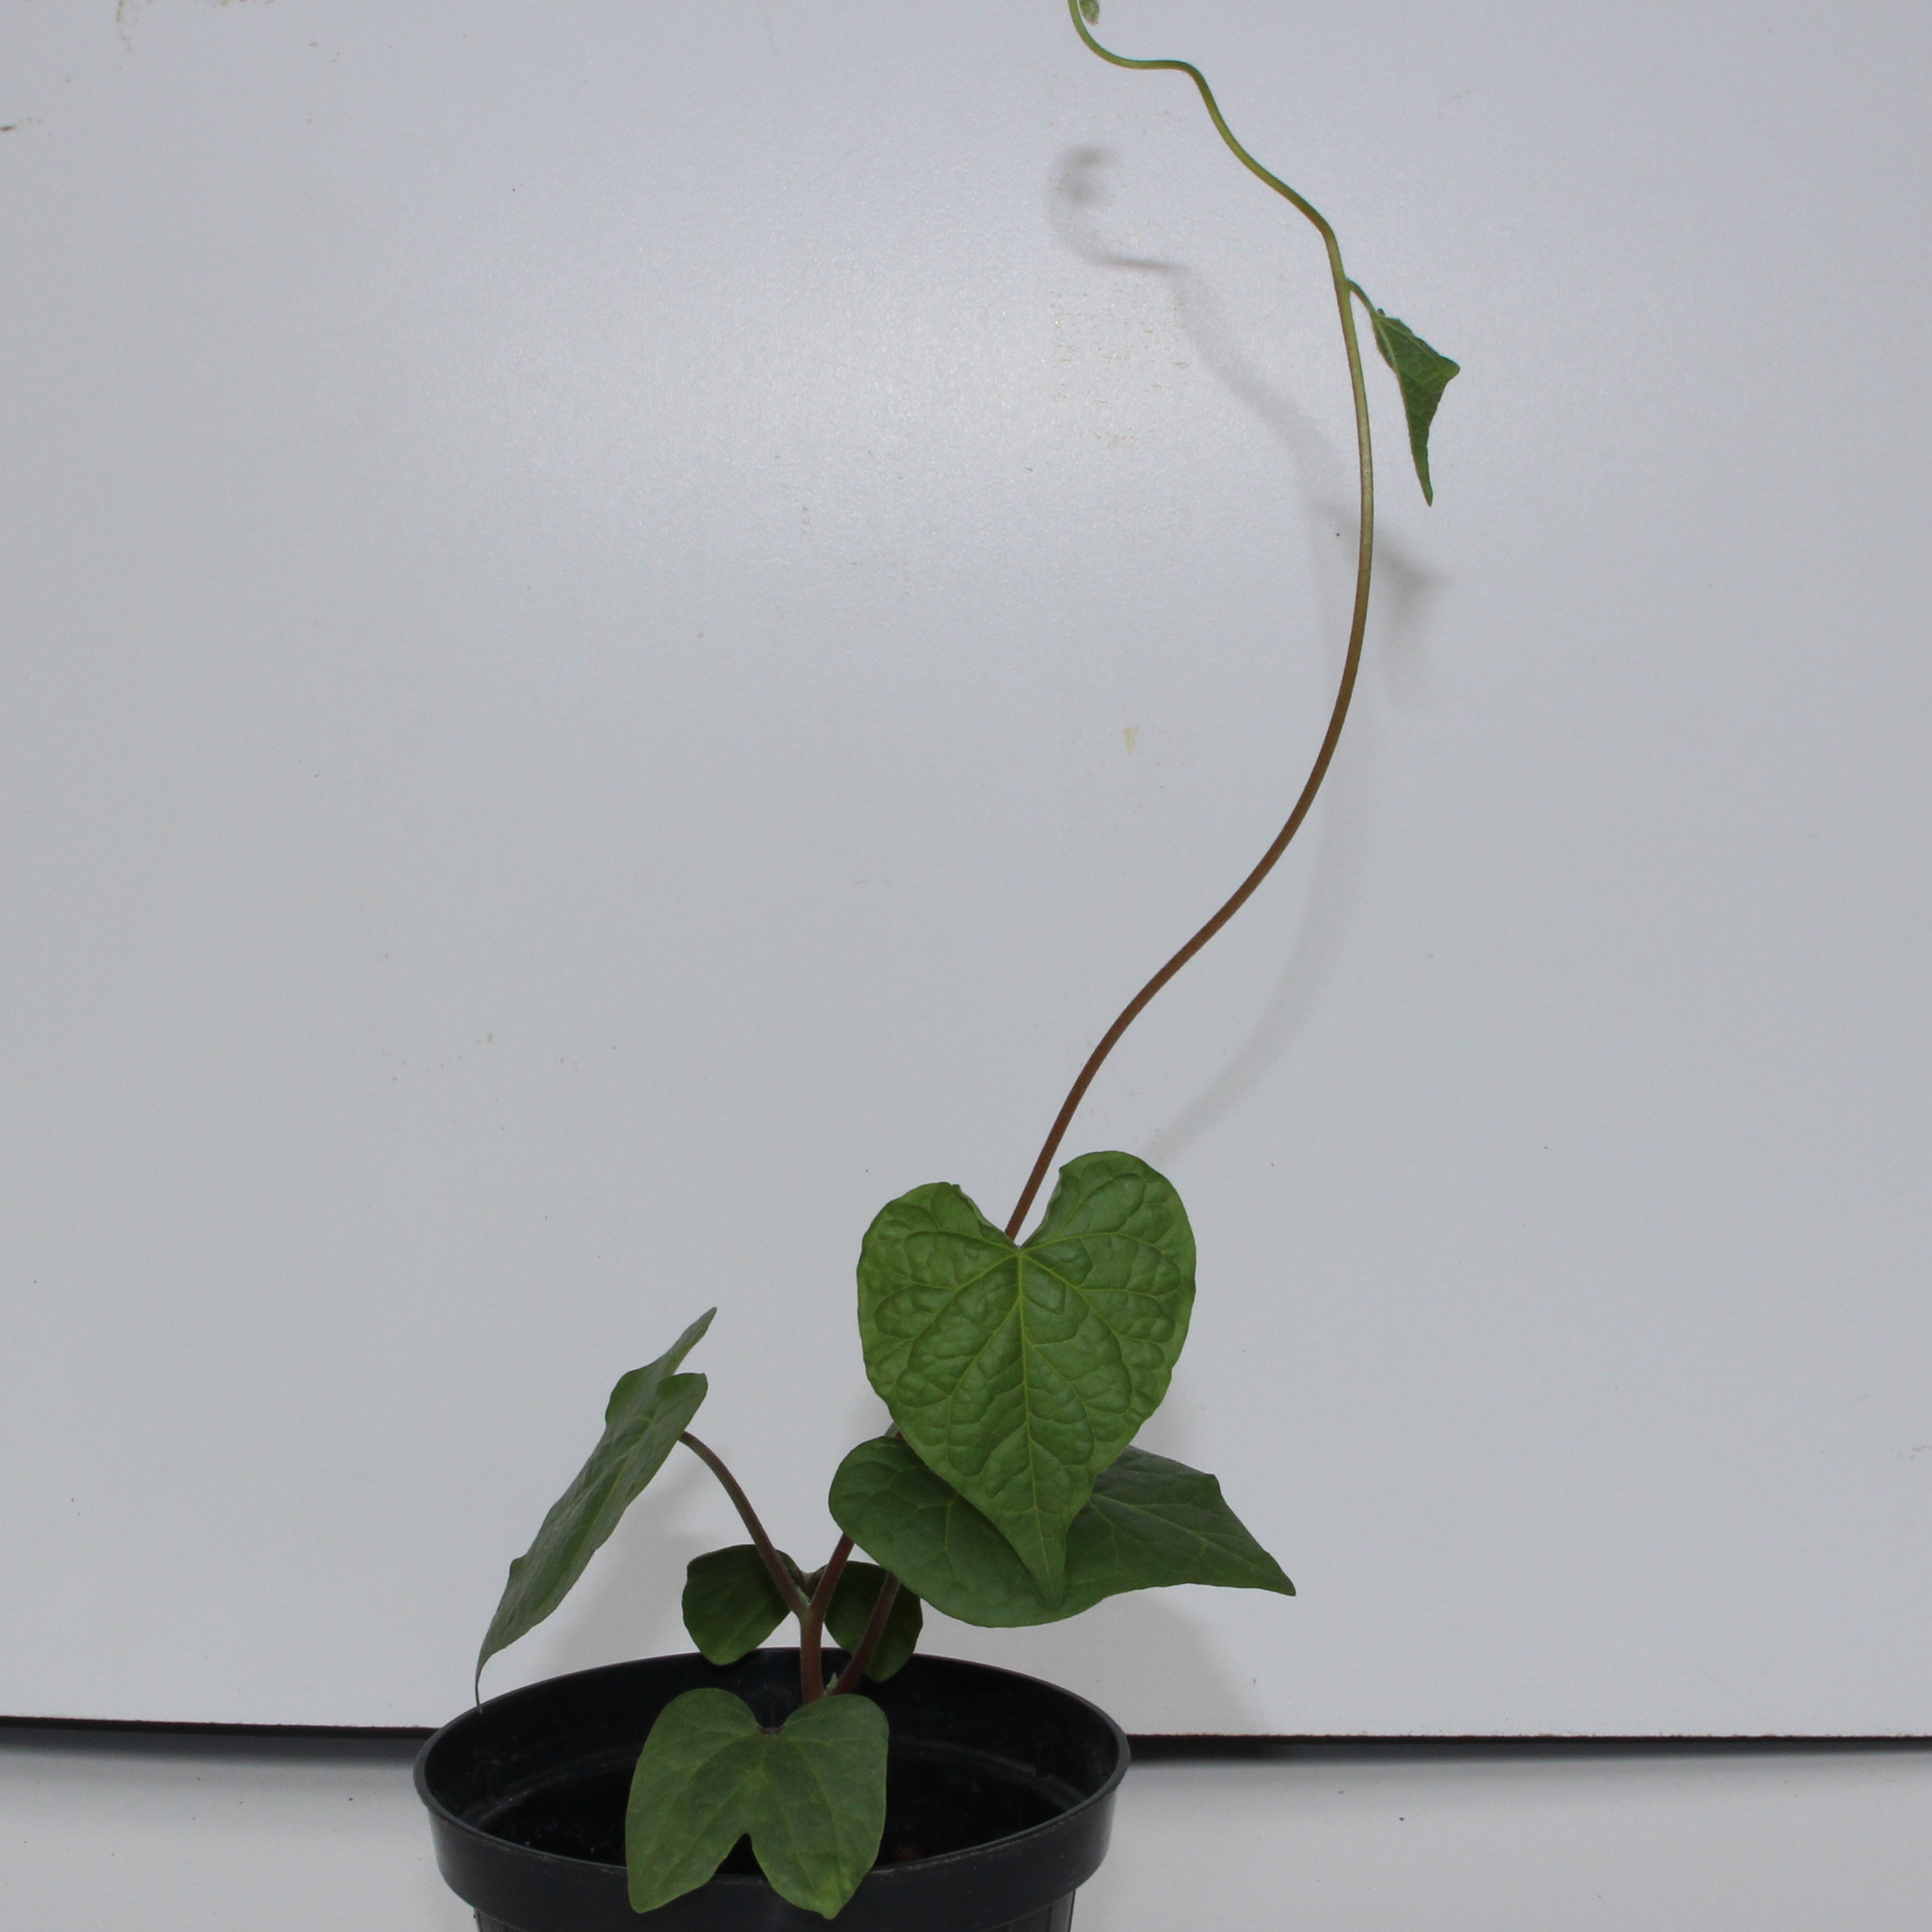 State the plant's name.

Convolvulus arvensis
